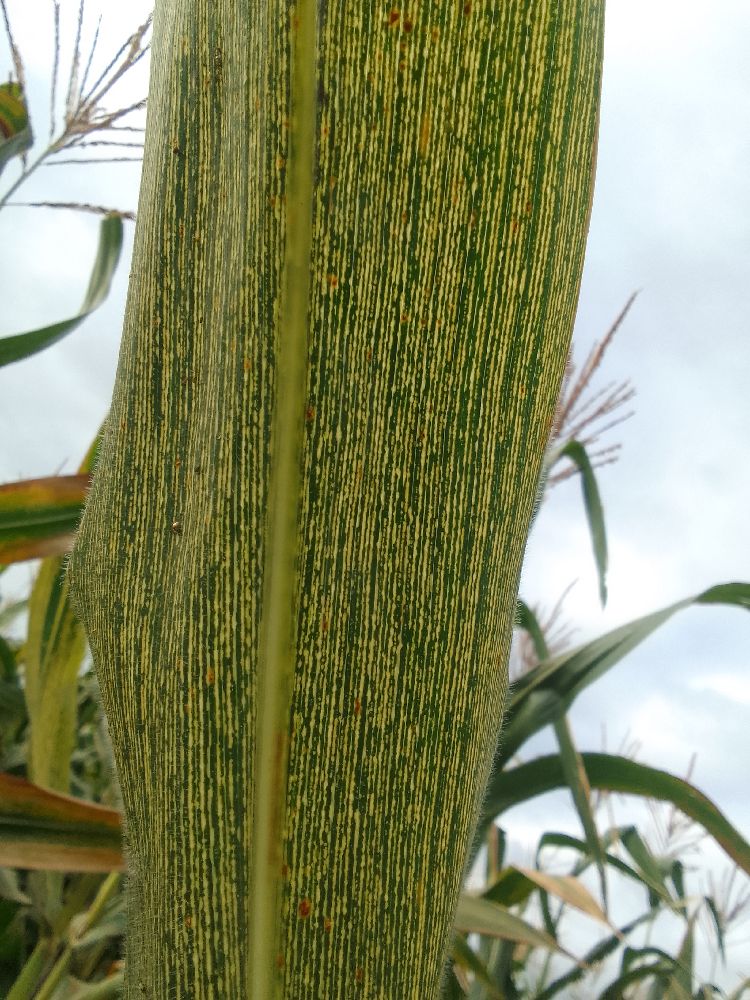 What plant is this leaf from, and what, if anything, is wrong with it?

maize, maize streak virus
